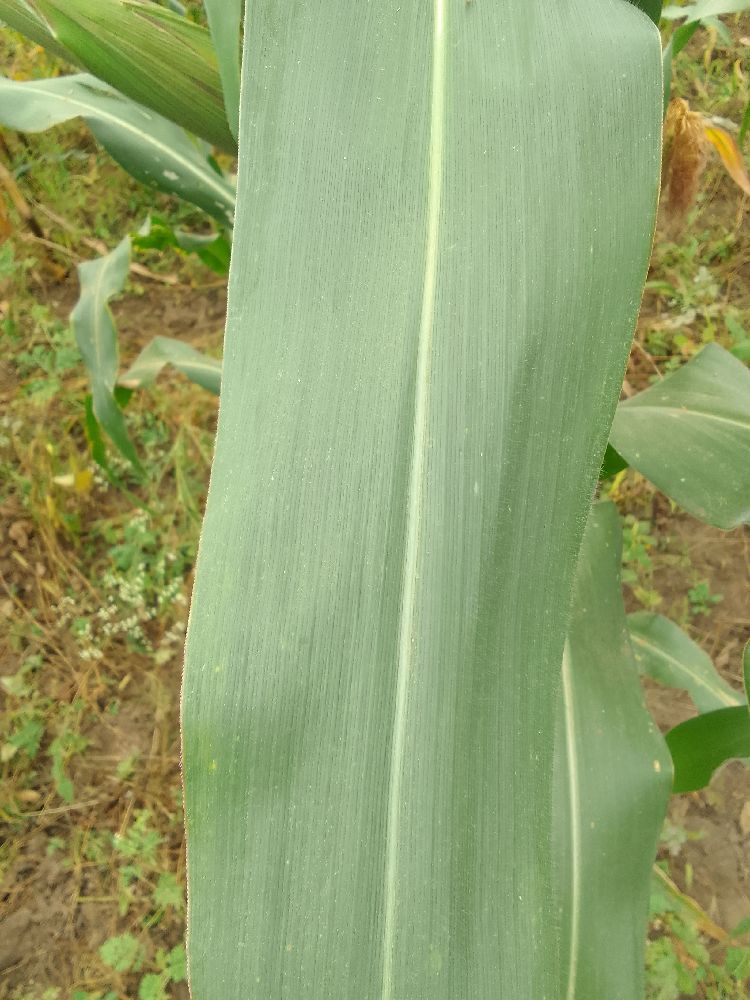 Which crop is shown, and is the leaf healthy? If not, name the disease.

maize, healthy
